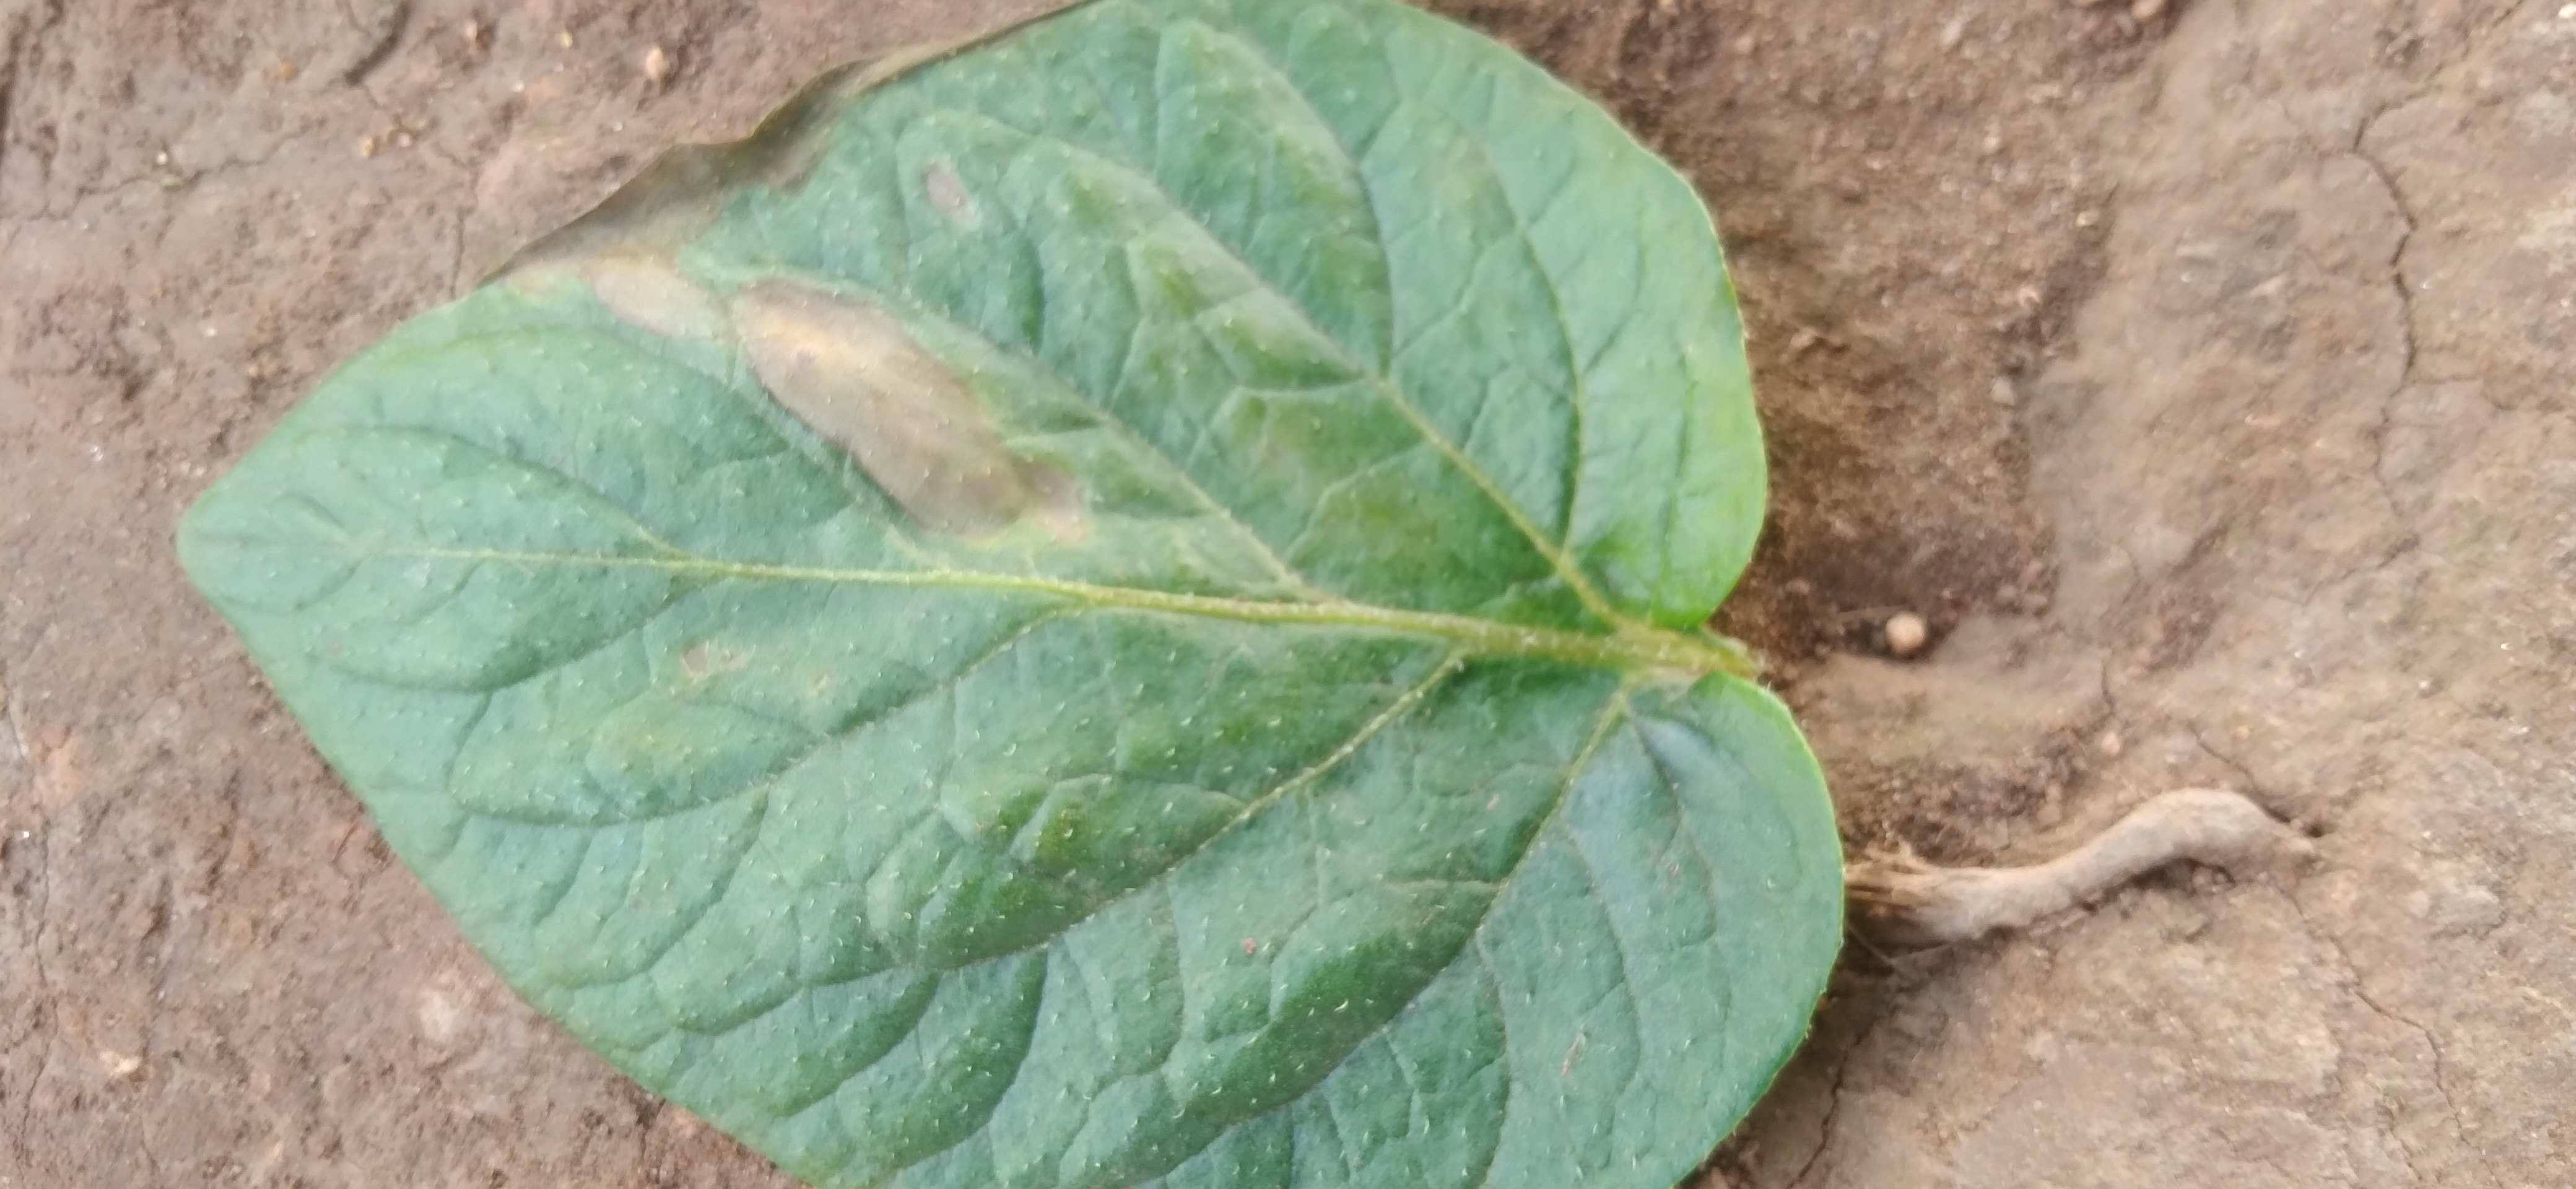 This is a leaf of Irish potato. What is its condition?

early blight
